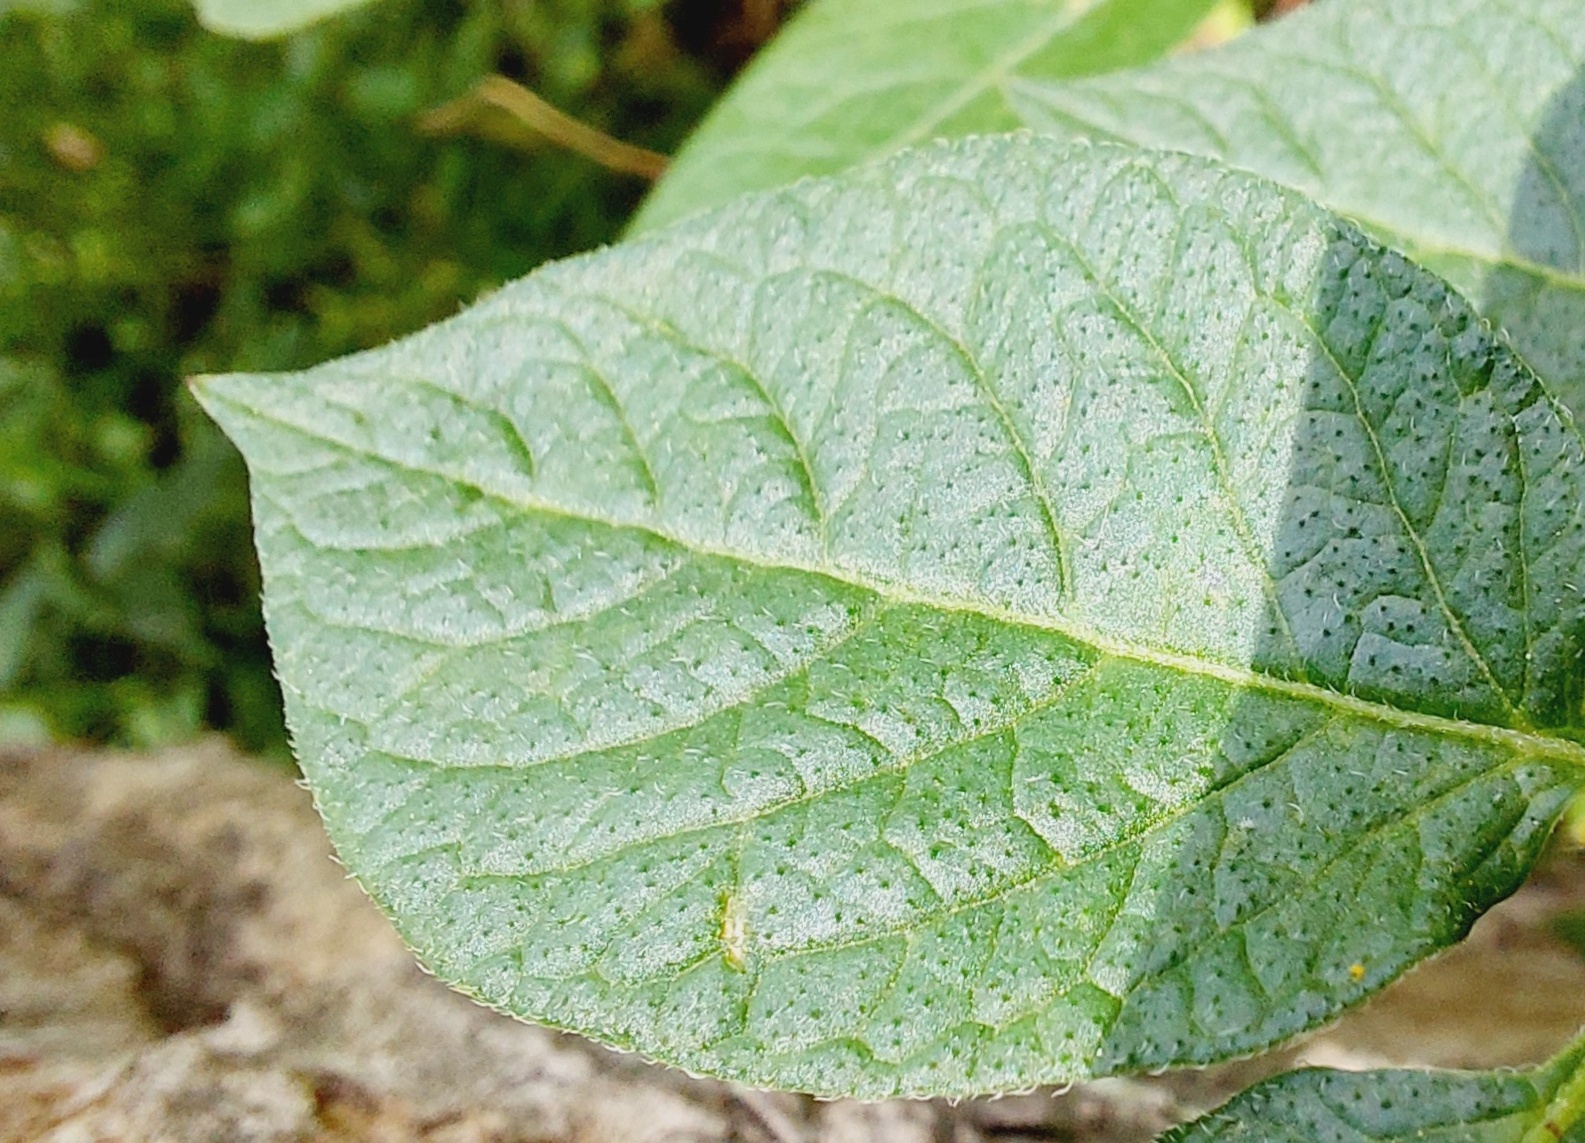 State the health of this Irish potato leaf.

healthy
